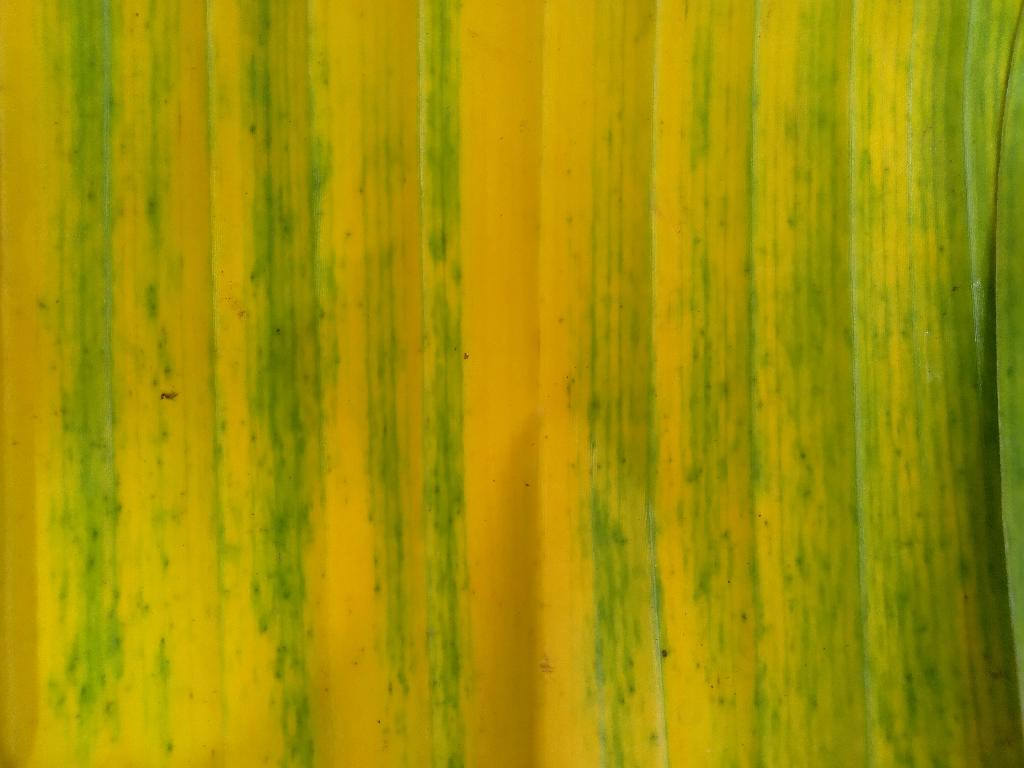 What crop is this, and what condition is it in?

banana, fusarium wilt race 1
